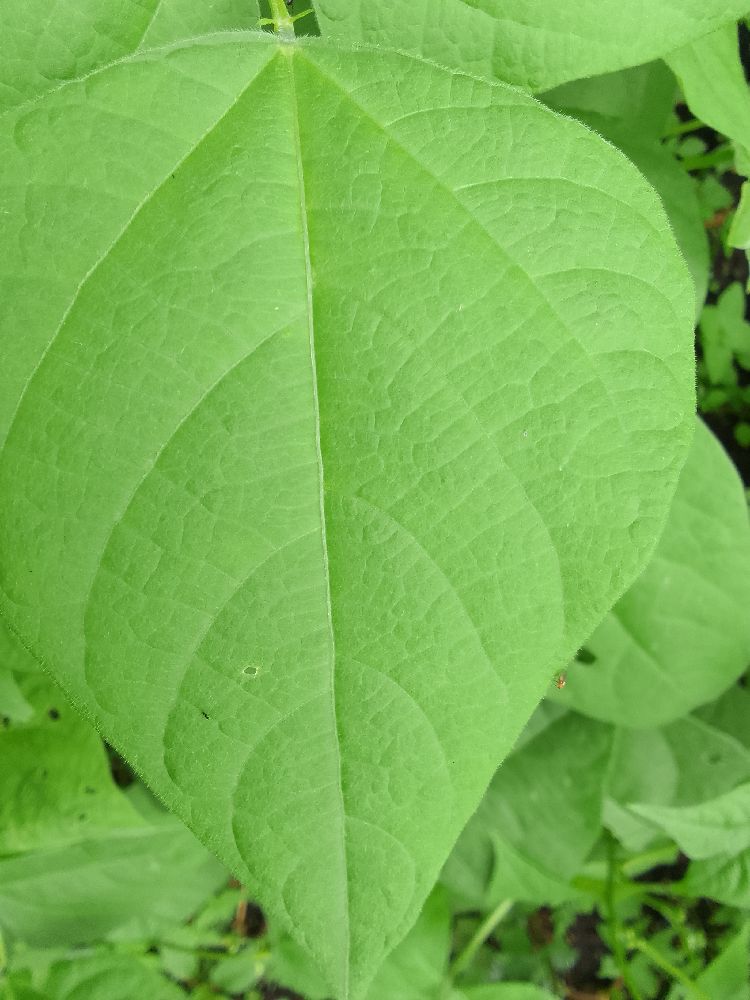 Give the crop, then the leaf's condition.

common bean, healthy
